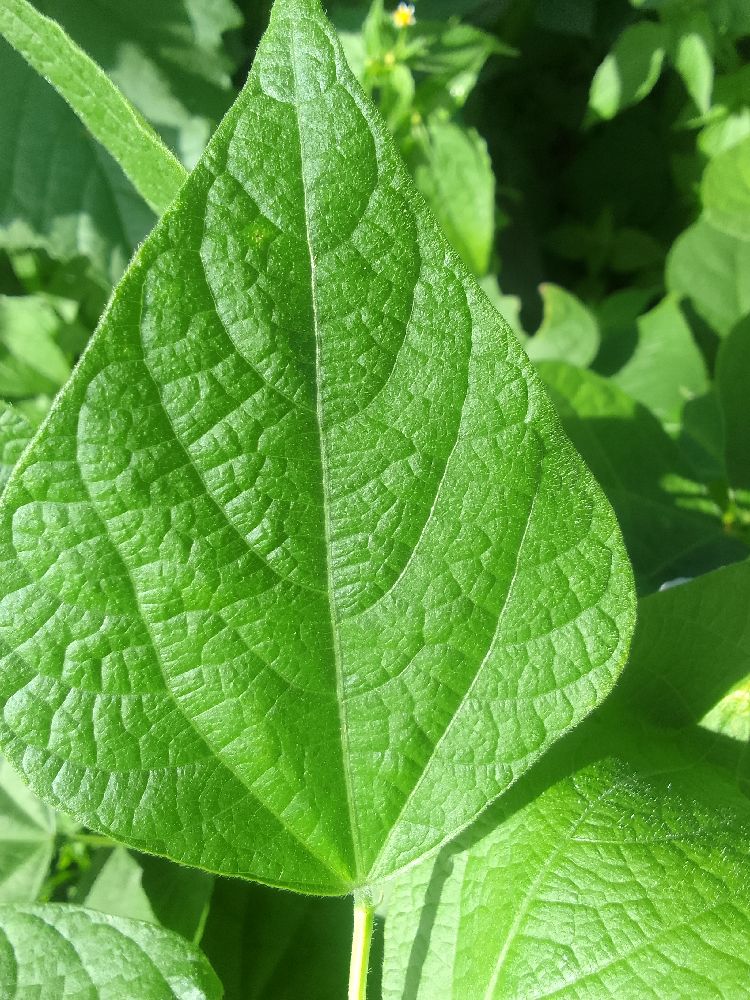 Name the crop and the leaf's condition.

common bean, healthy
